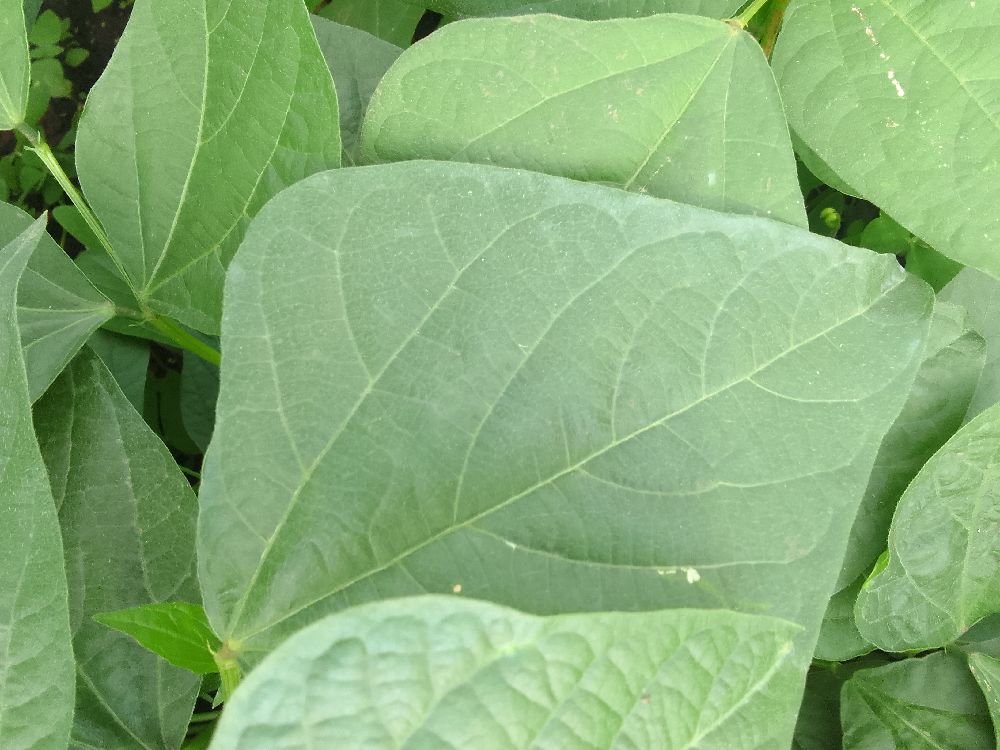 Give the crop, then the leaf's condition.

common bean, healthy
